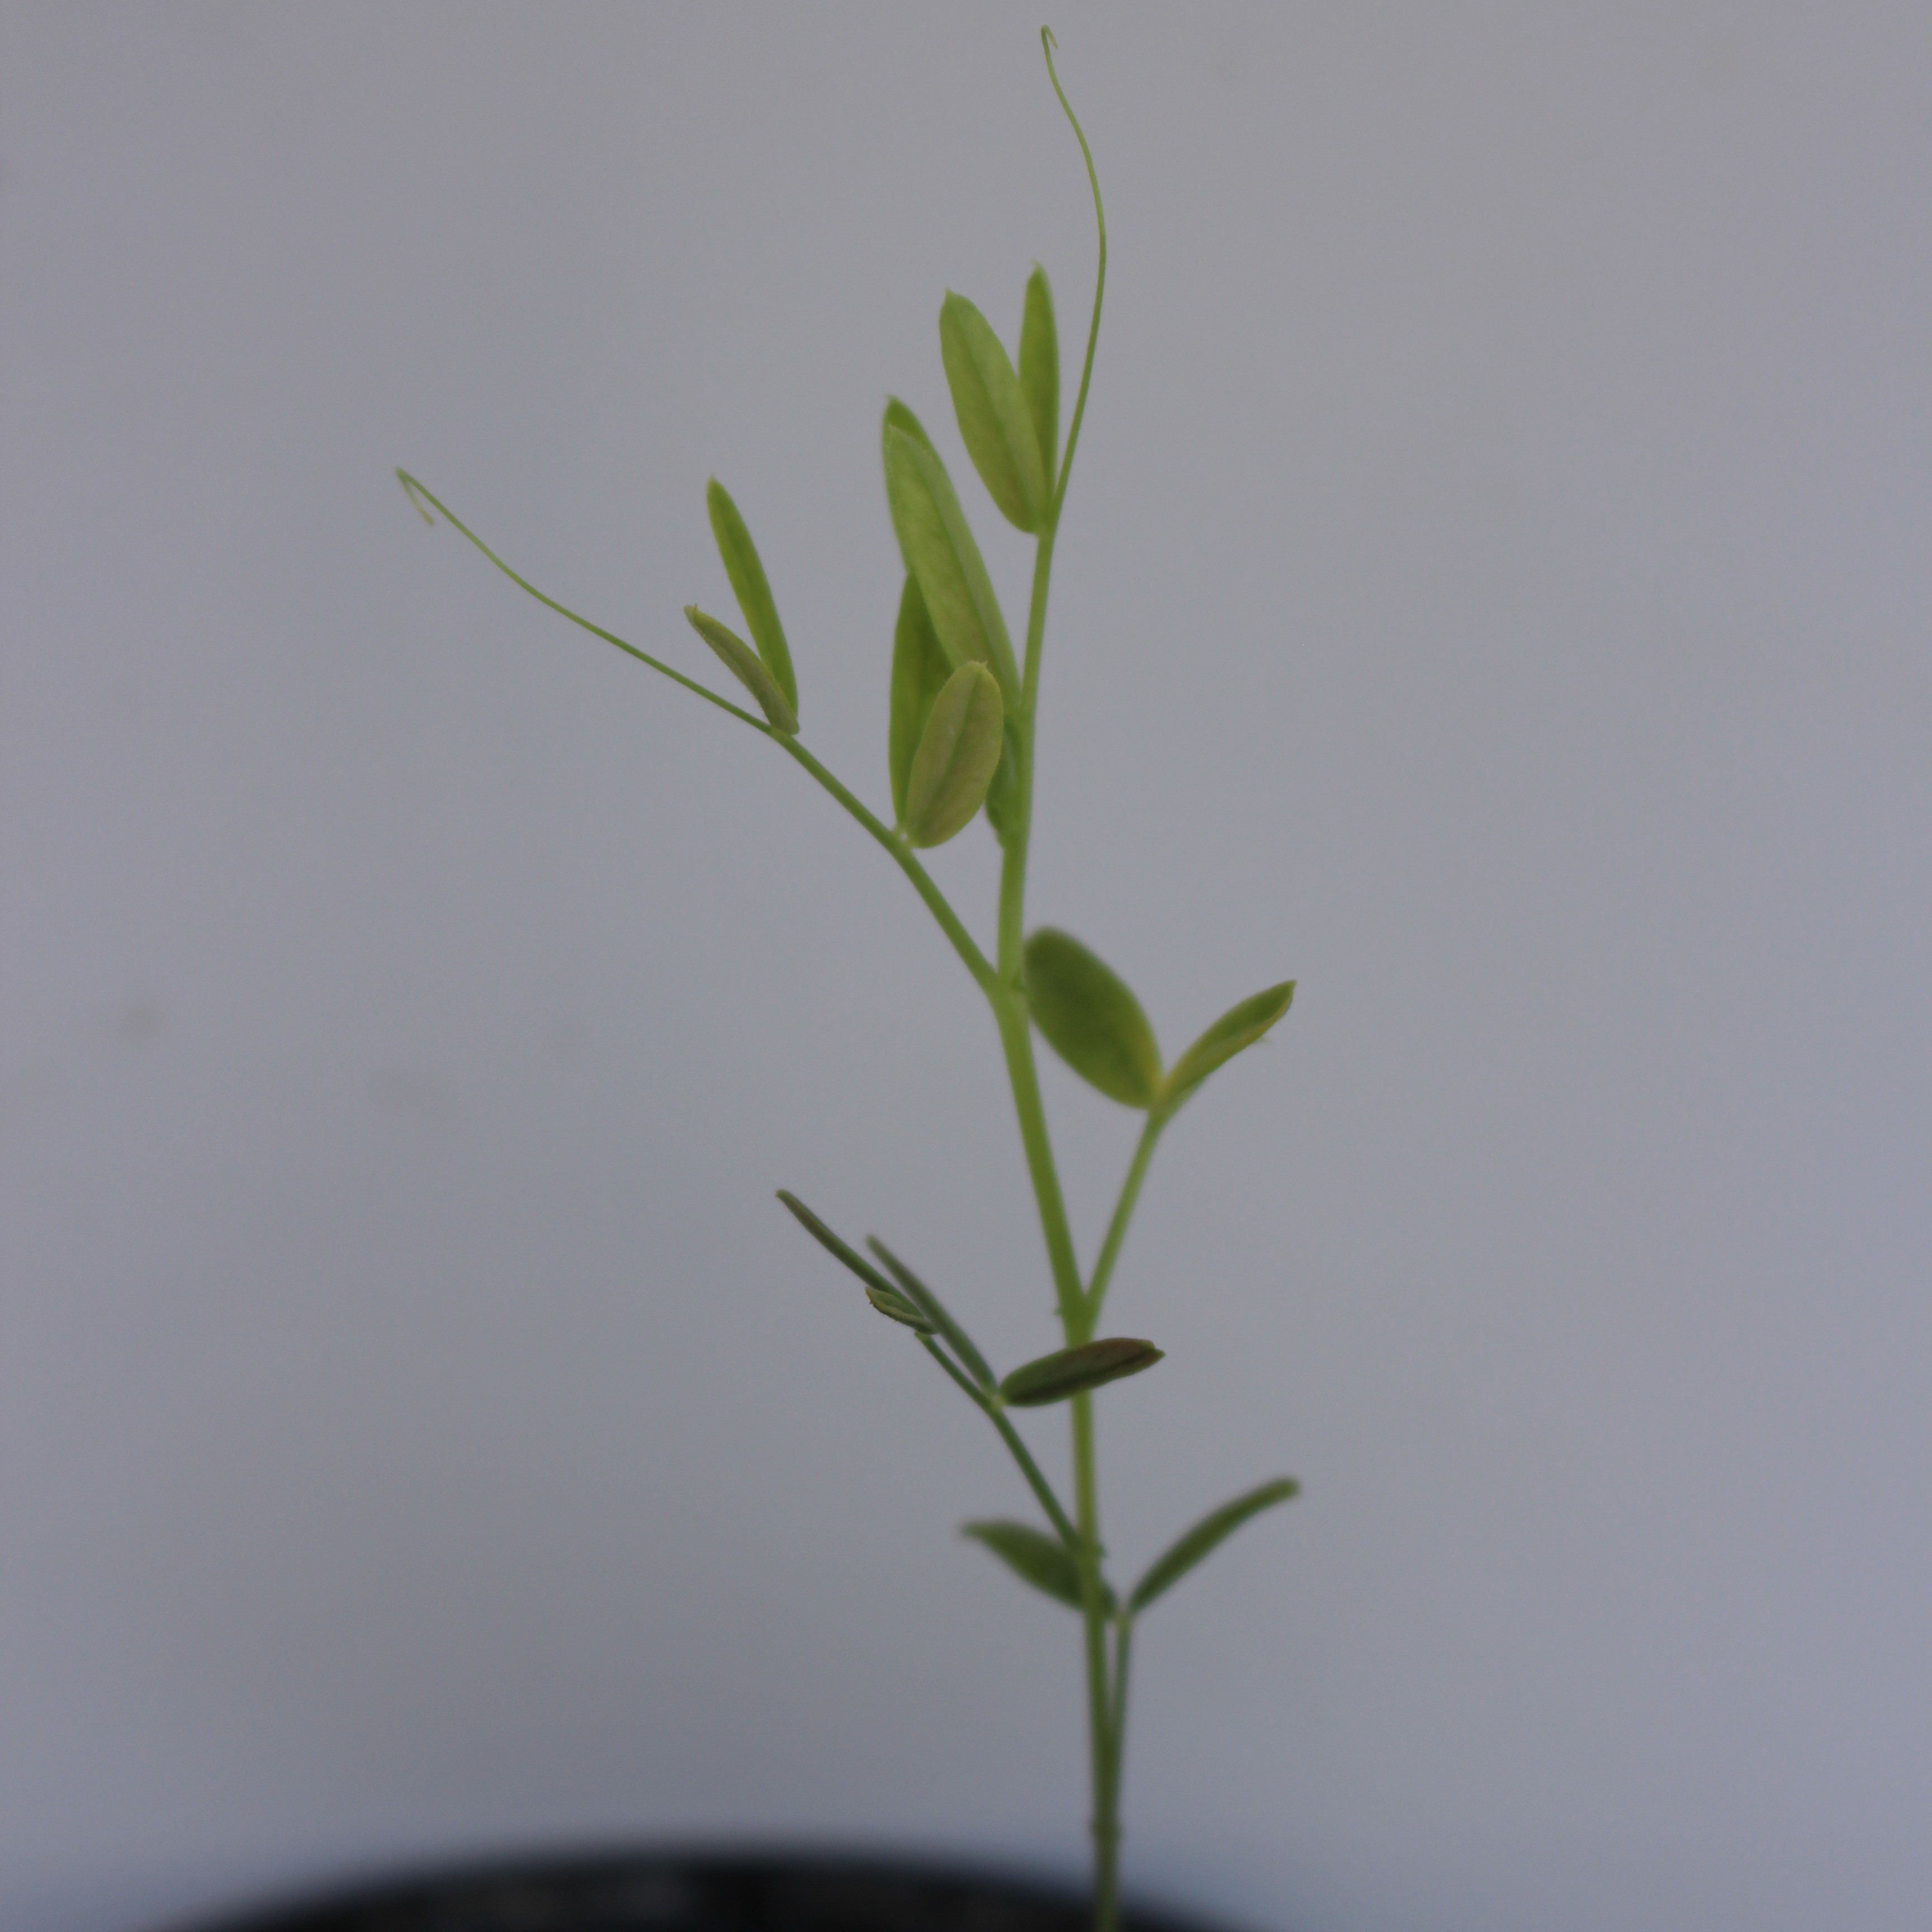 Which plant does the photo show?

Vicia sativa
